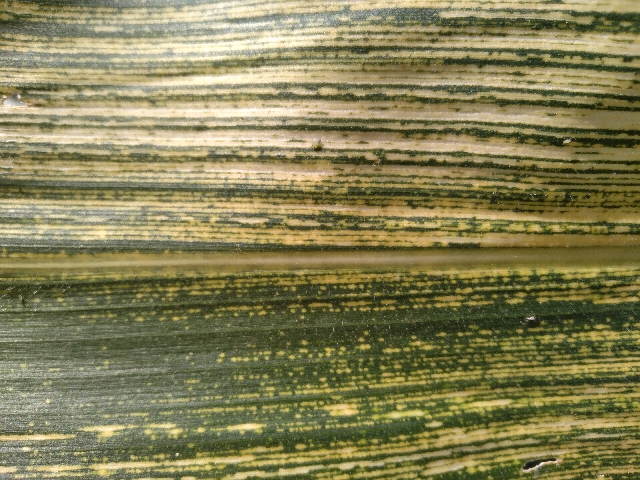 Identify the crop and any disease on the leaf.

maize, maize streak virus
